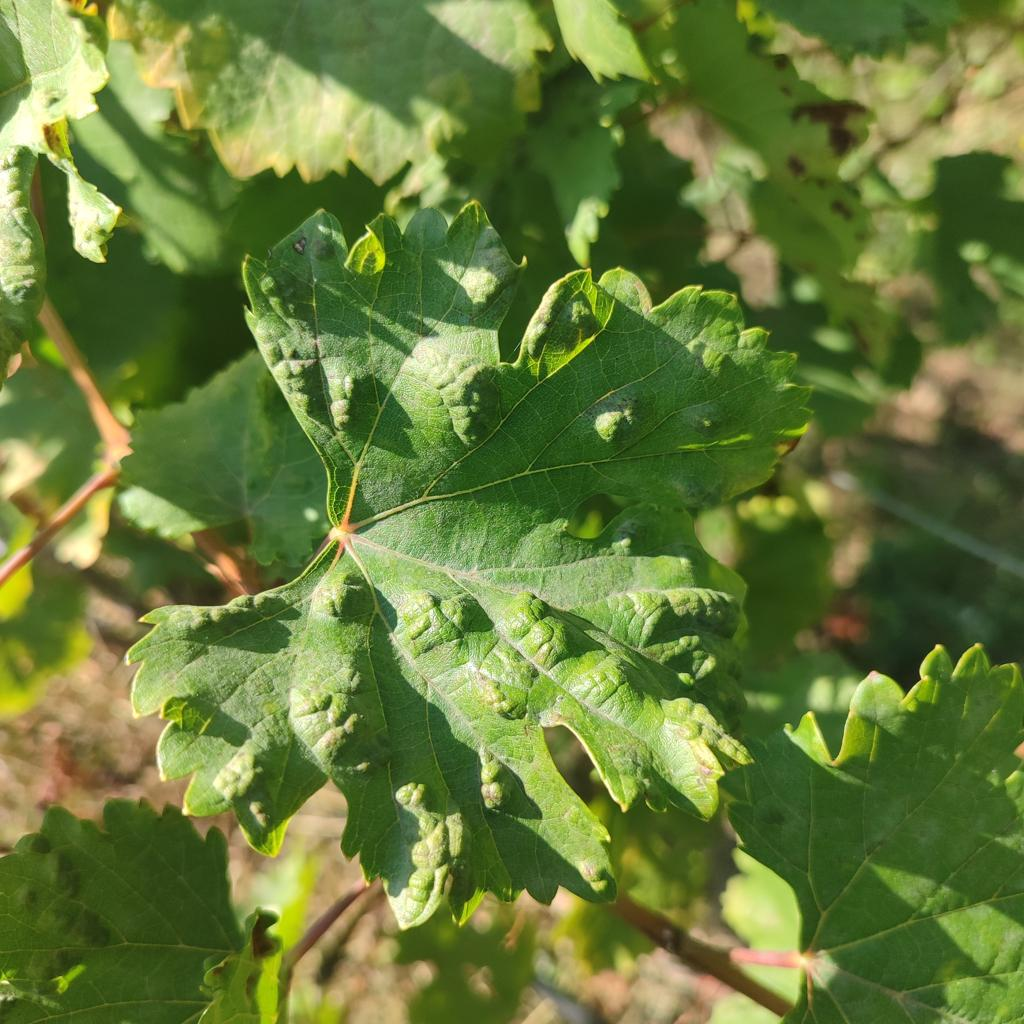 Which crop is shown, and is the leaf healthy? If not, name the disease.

grapevine, erineum mite
